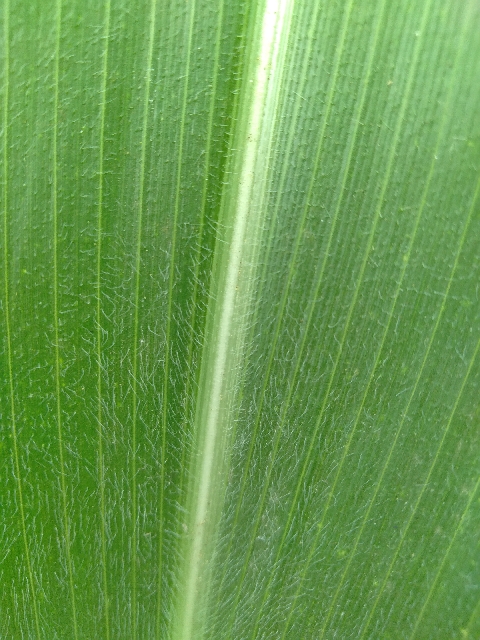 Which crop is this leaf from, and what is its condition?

maize, healthy
